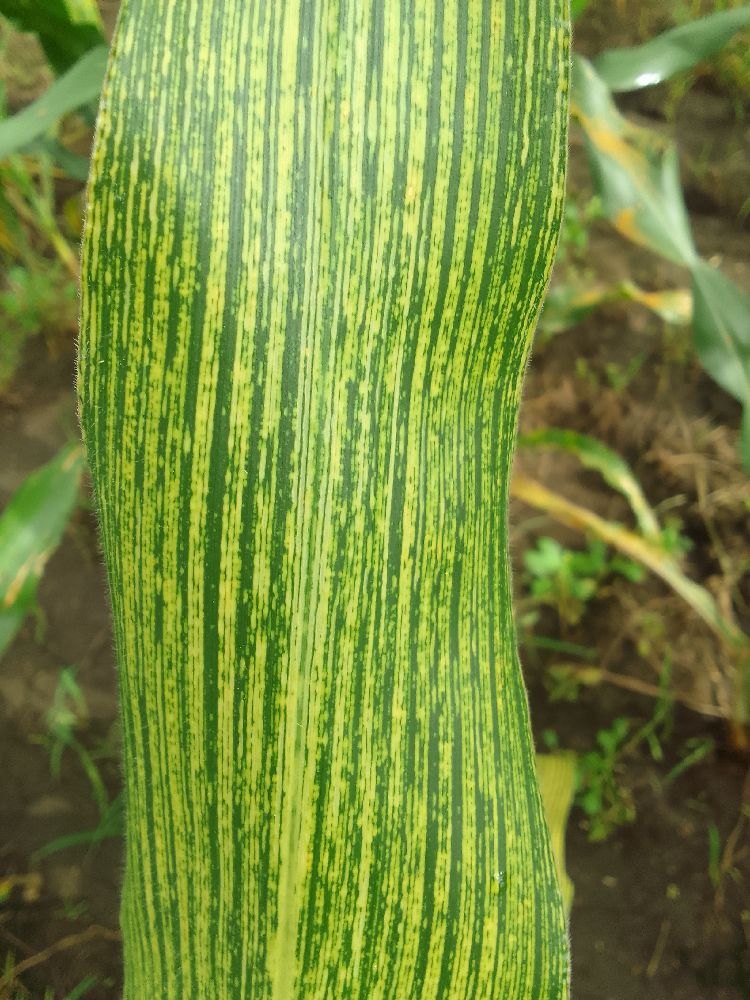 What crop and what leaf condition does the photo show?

maize, maize streak virus
